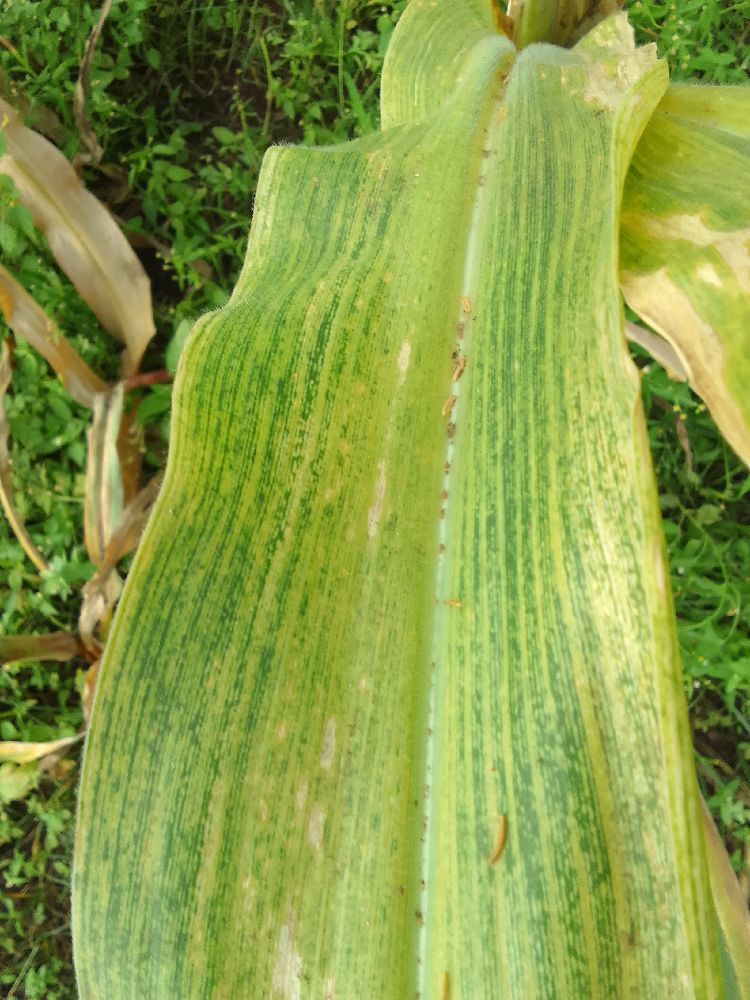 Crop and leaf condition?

maize, maize lethal necrosis
